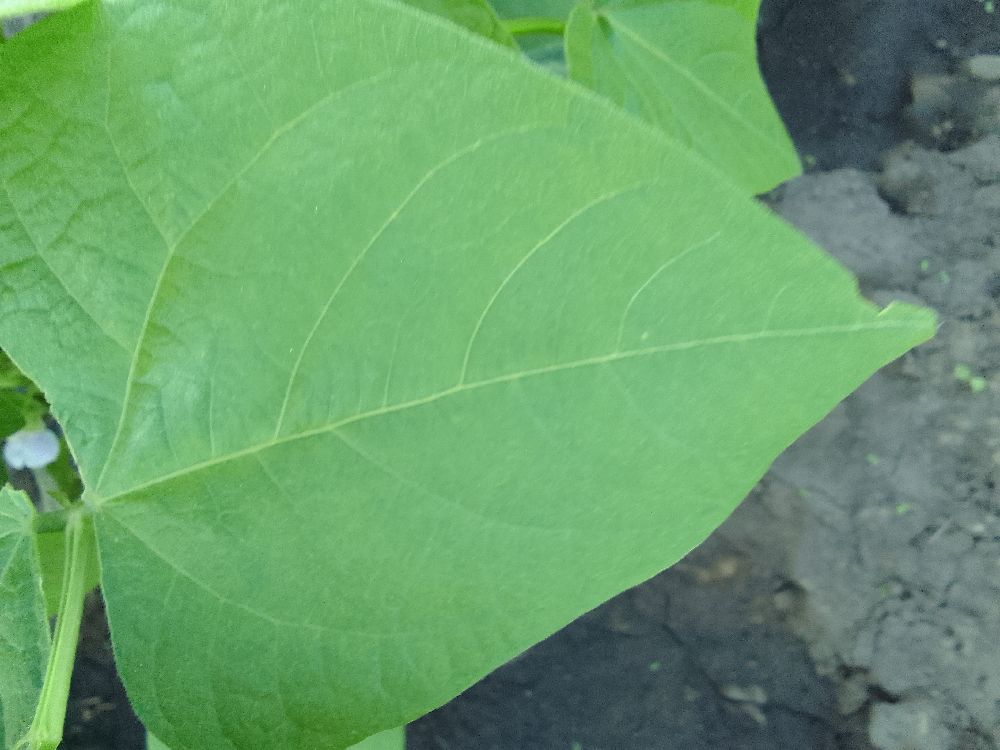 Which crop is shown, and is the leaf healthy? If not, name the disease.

common bean, healthy
